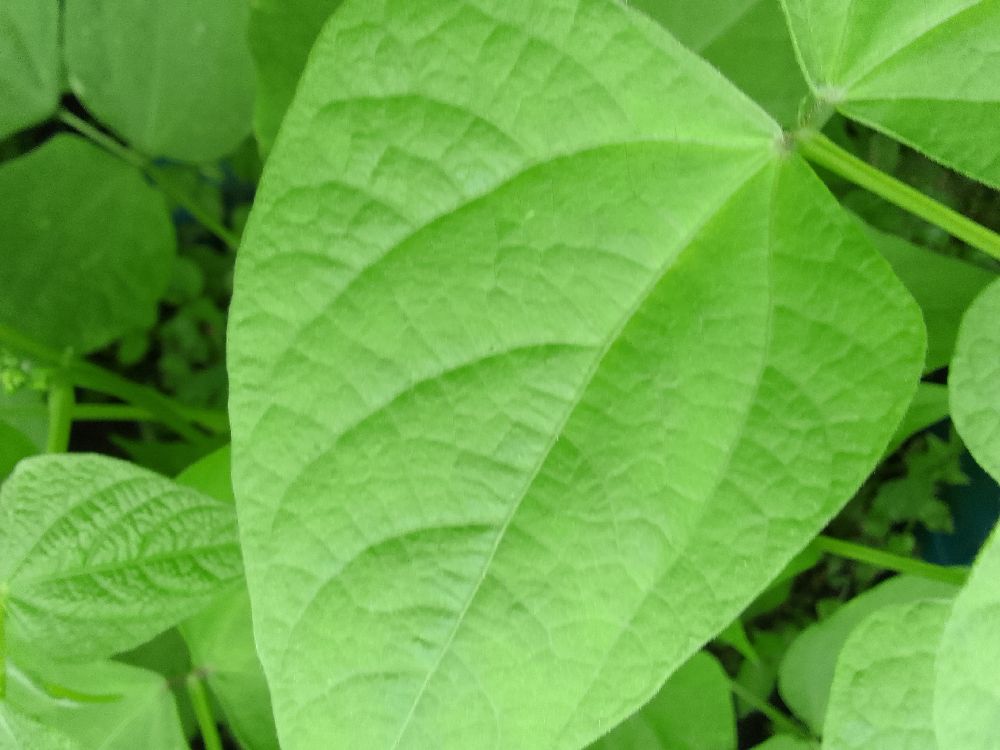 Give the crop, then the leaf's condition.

common bean, healthy
